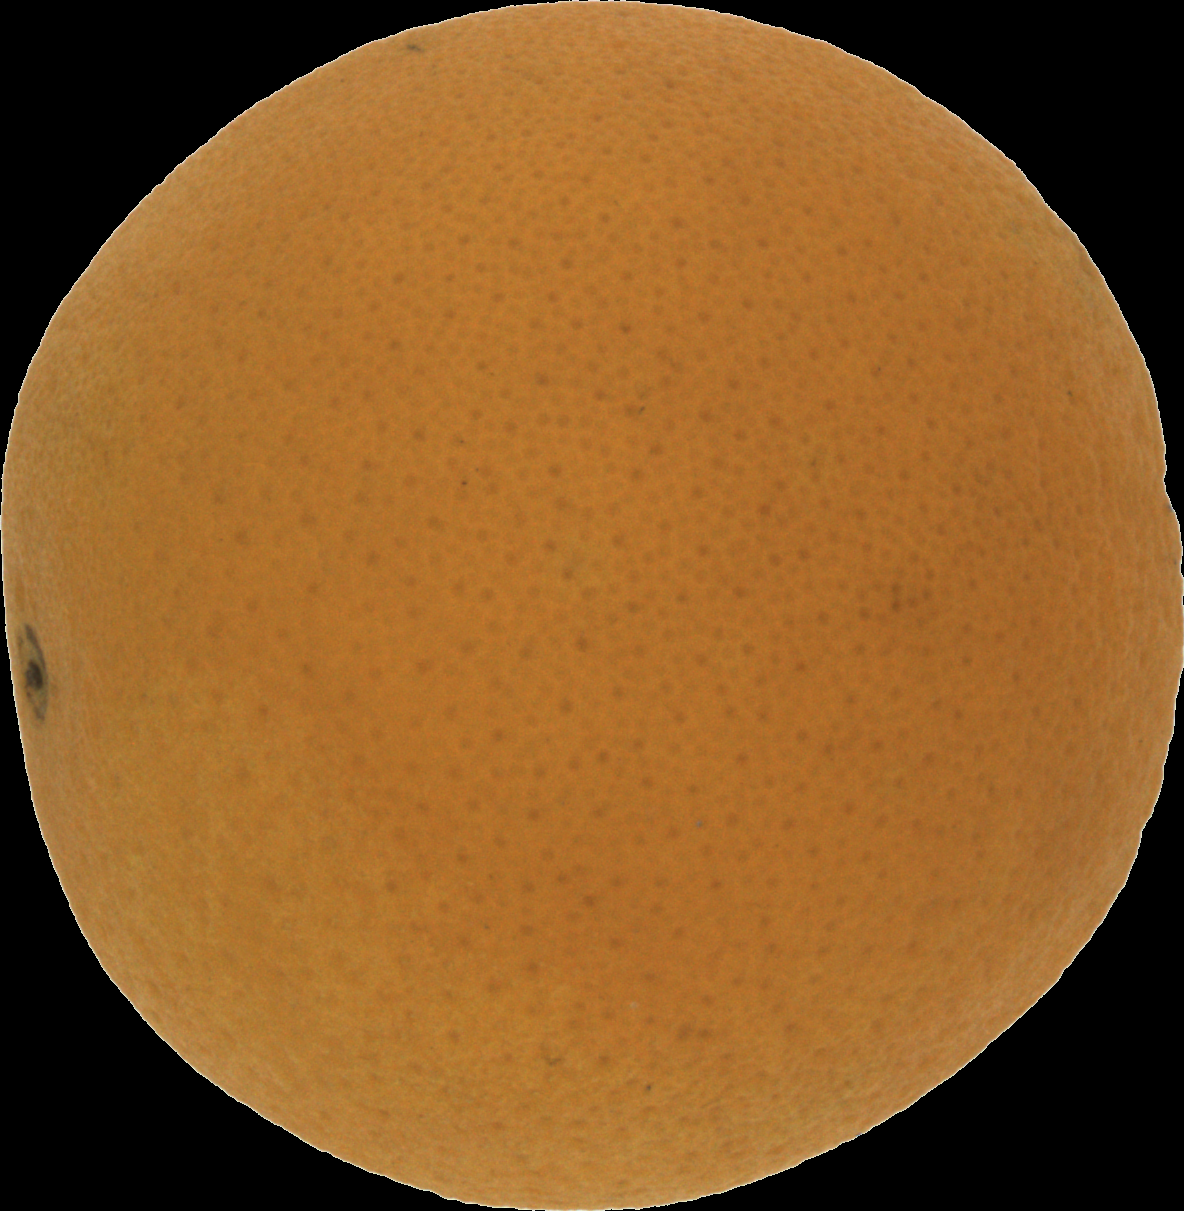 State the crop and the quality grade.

orange, good
